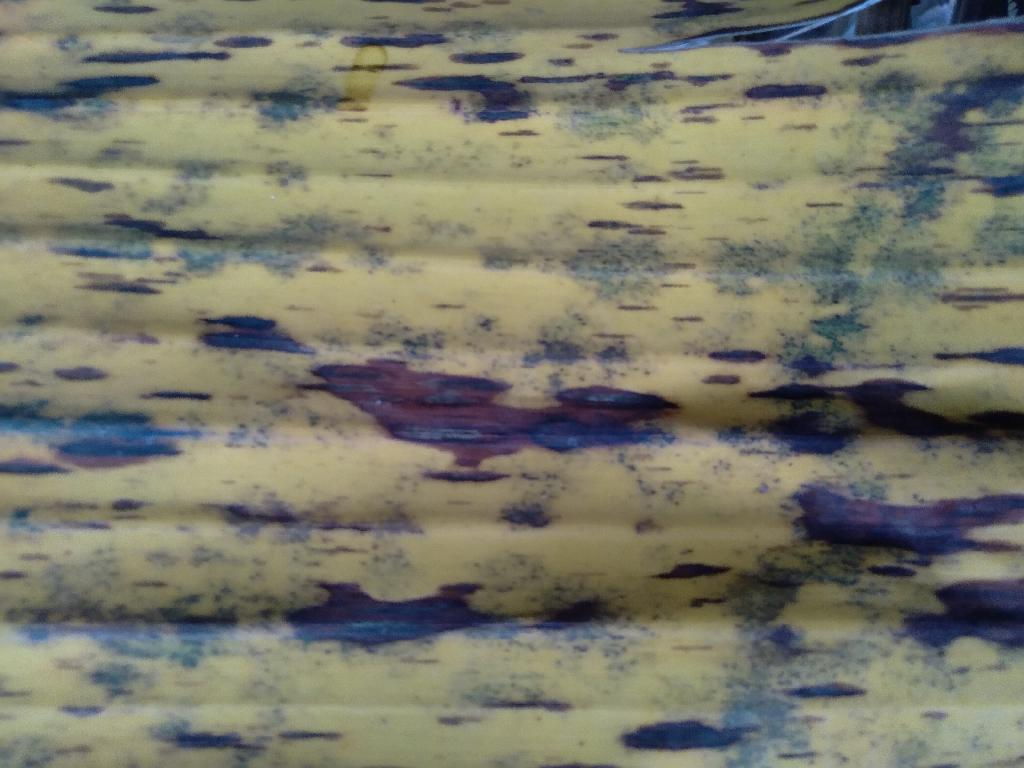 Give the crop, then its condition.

banana, black sigatoka
